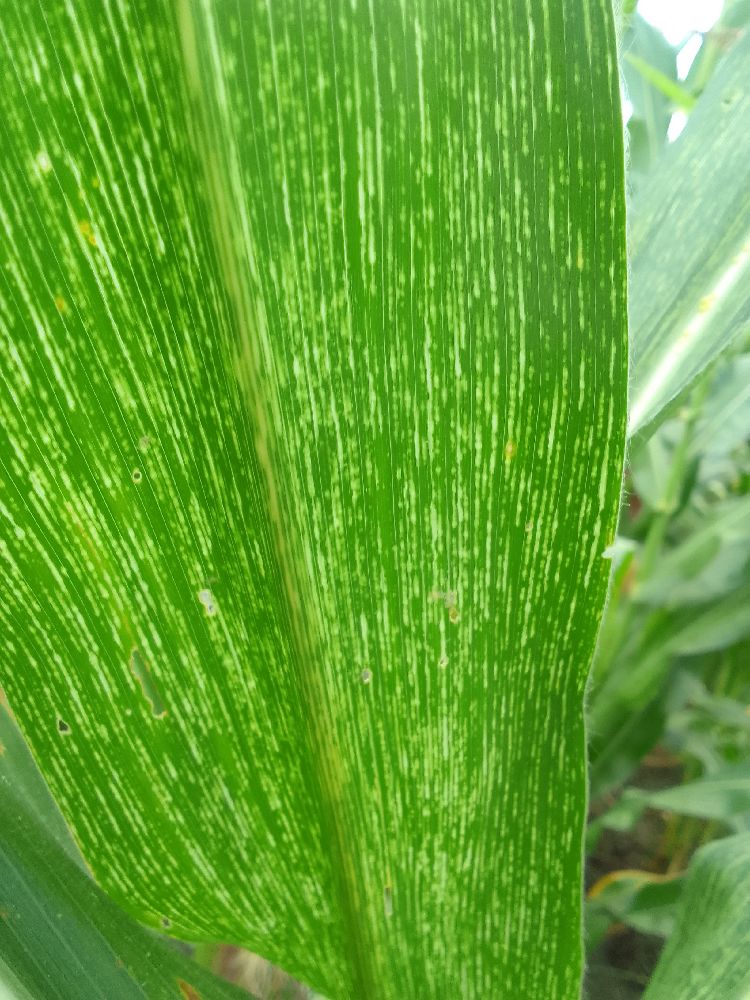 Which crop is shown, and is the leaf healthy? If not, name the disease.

maize, maize streak virus
